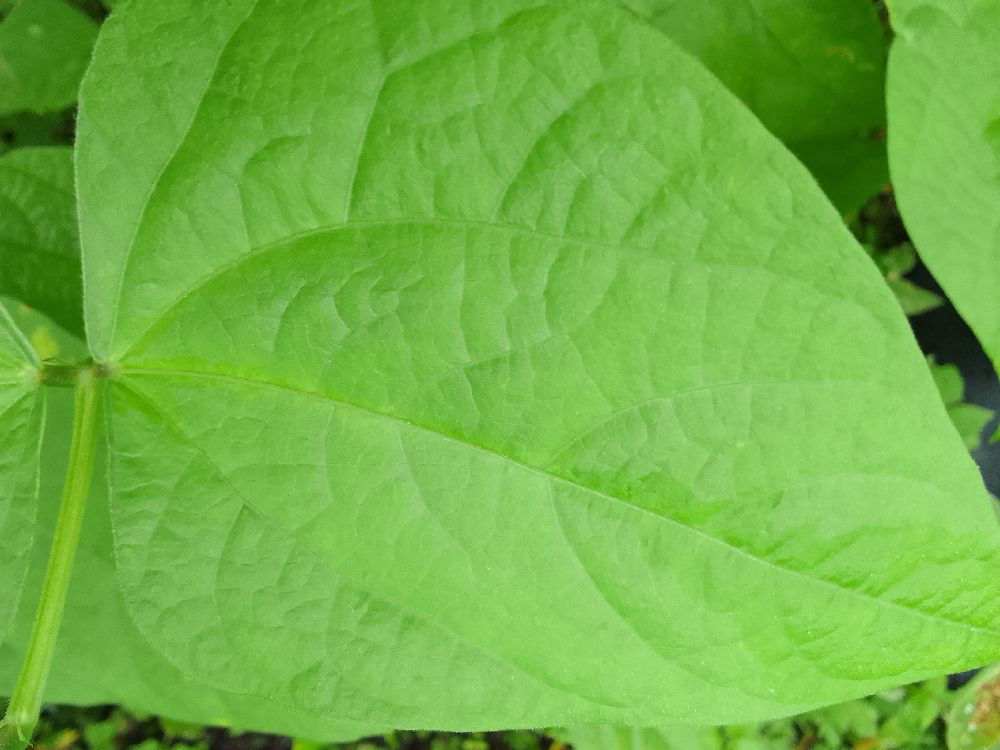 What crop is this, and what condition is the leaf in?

common bean, healthy
